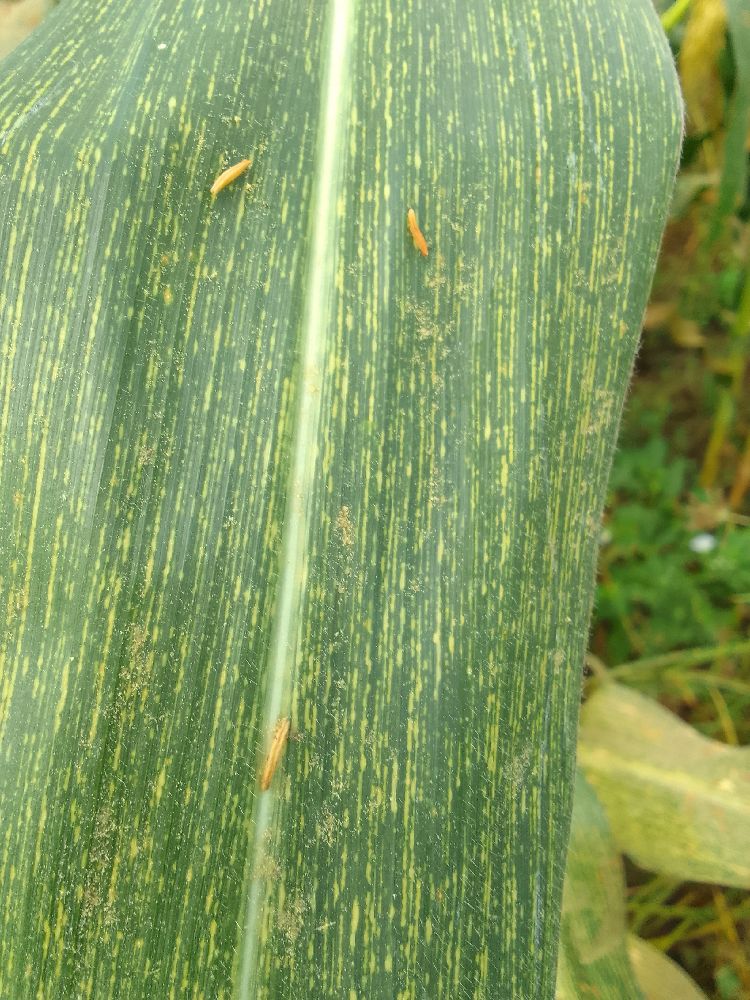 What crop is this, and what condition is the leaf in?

maize, maize streak virus
